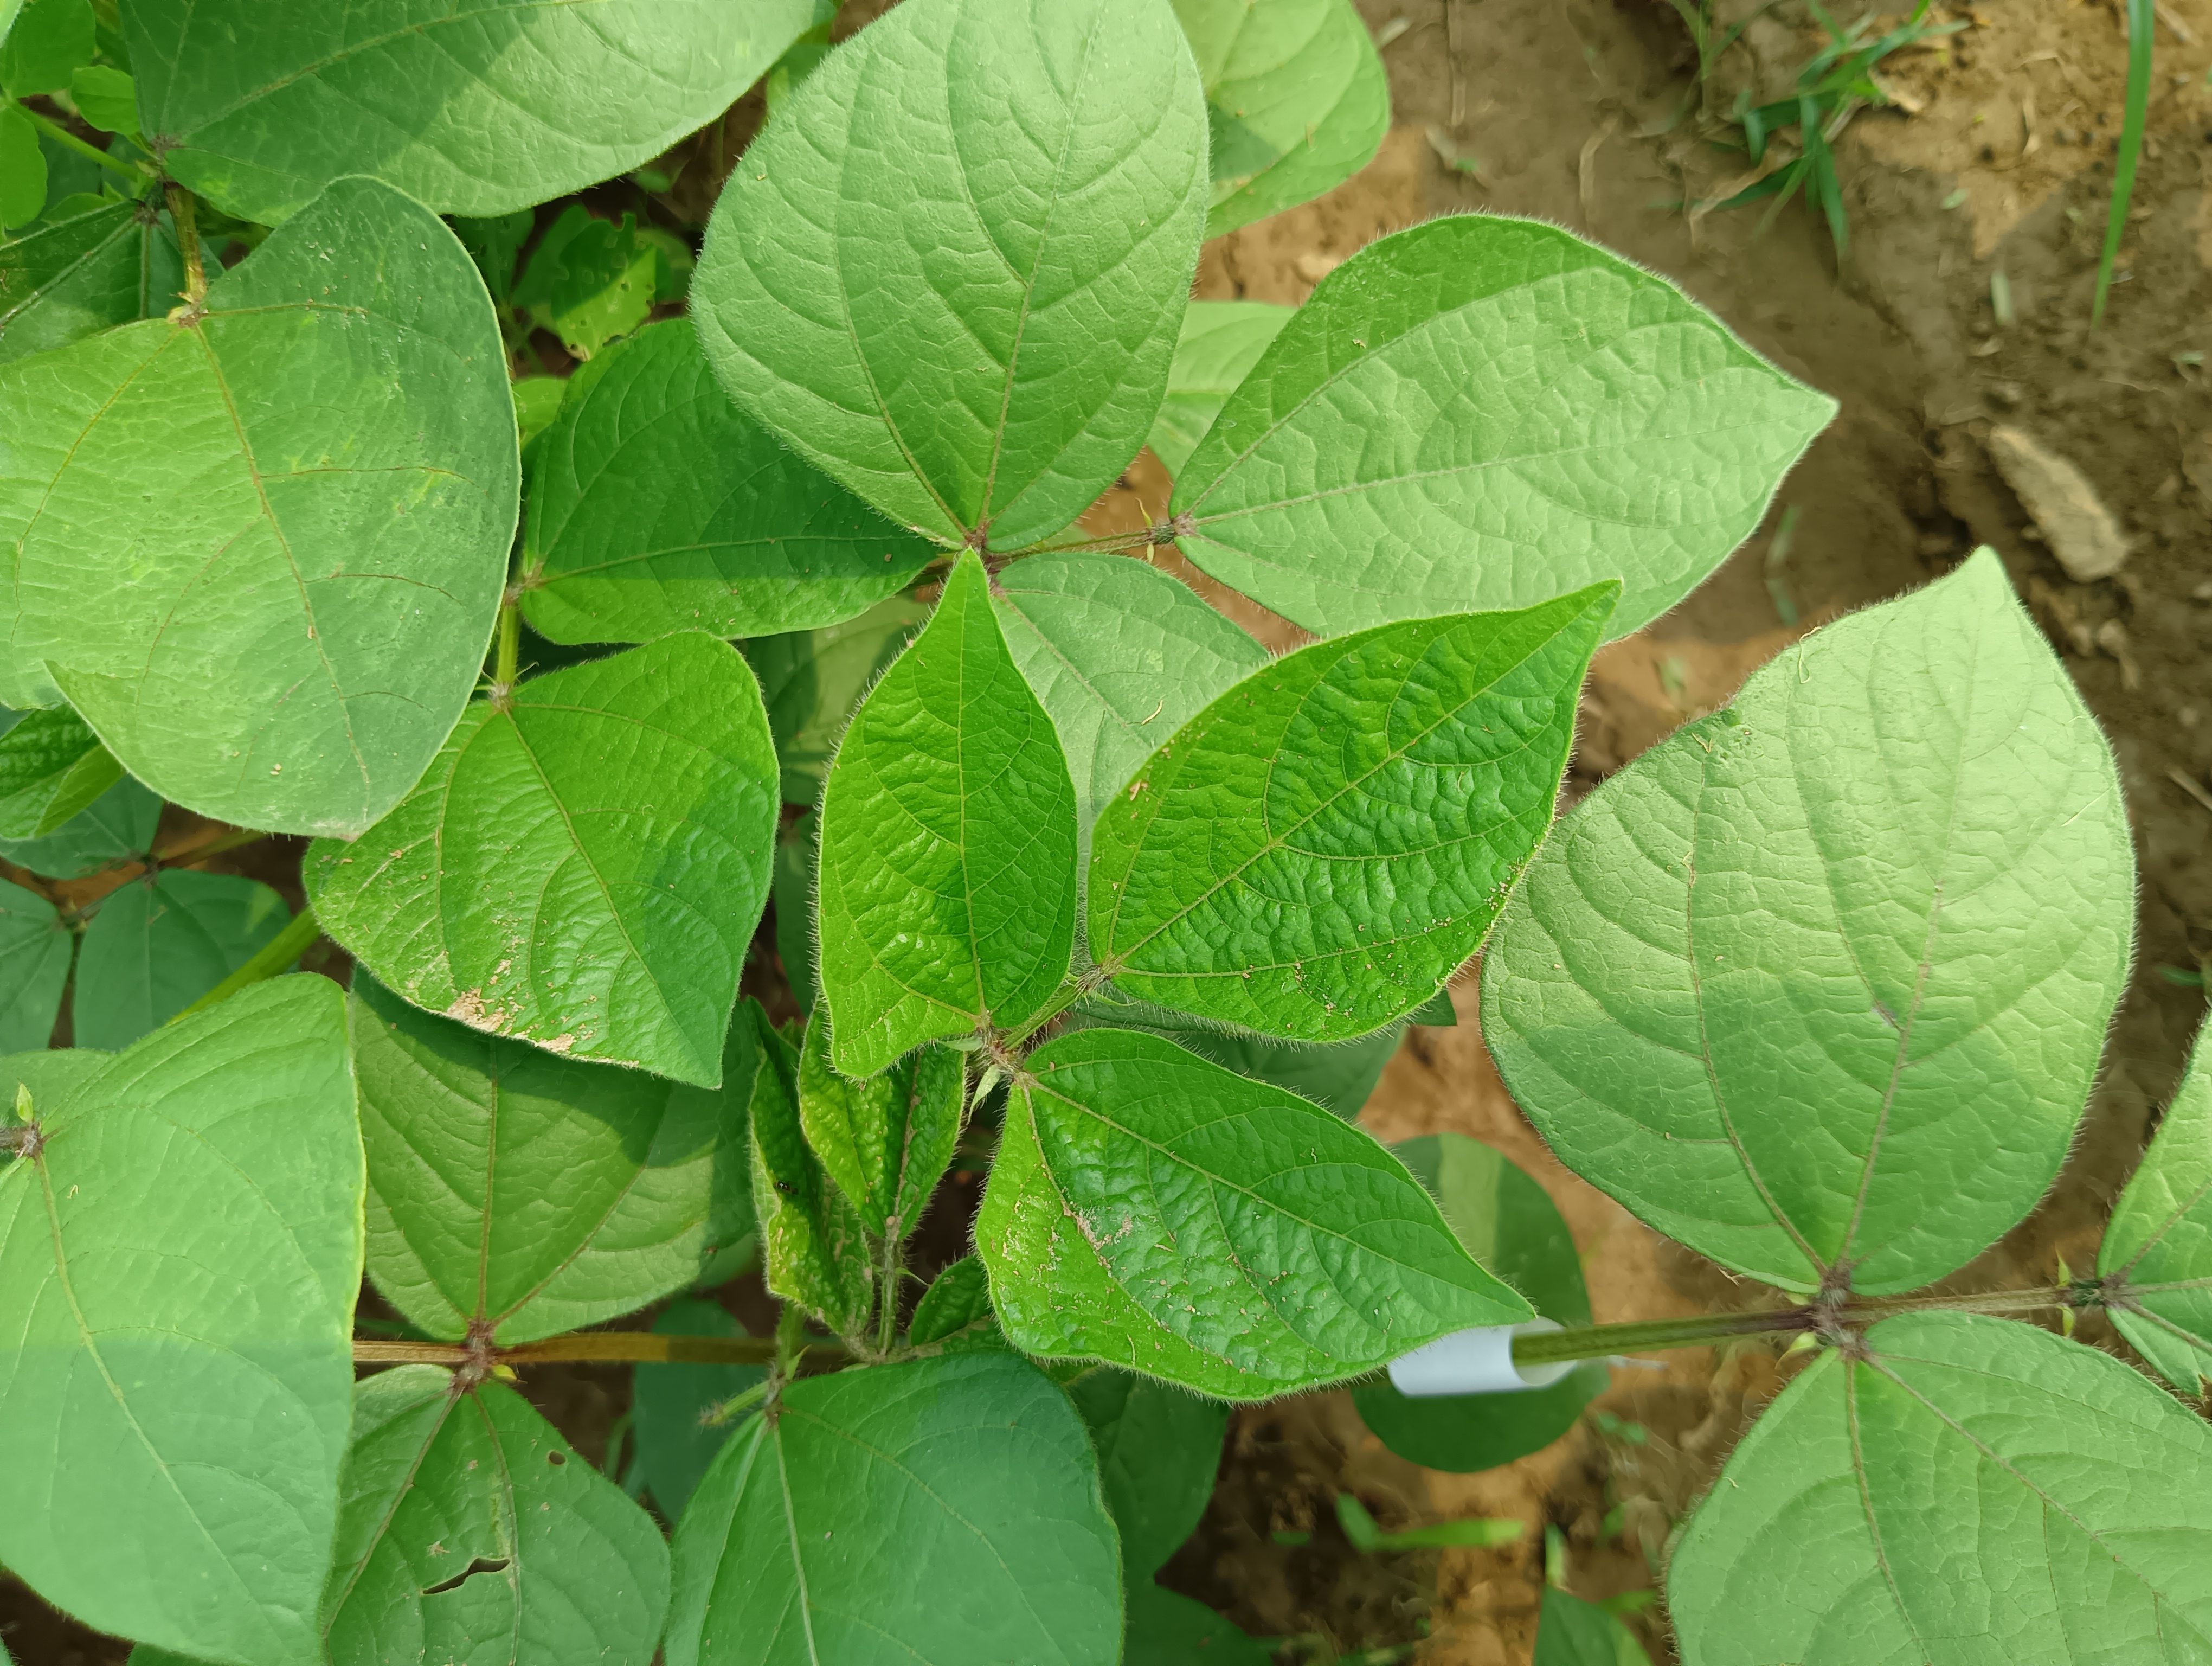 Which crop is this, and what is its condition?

mungbean, healthy
